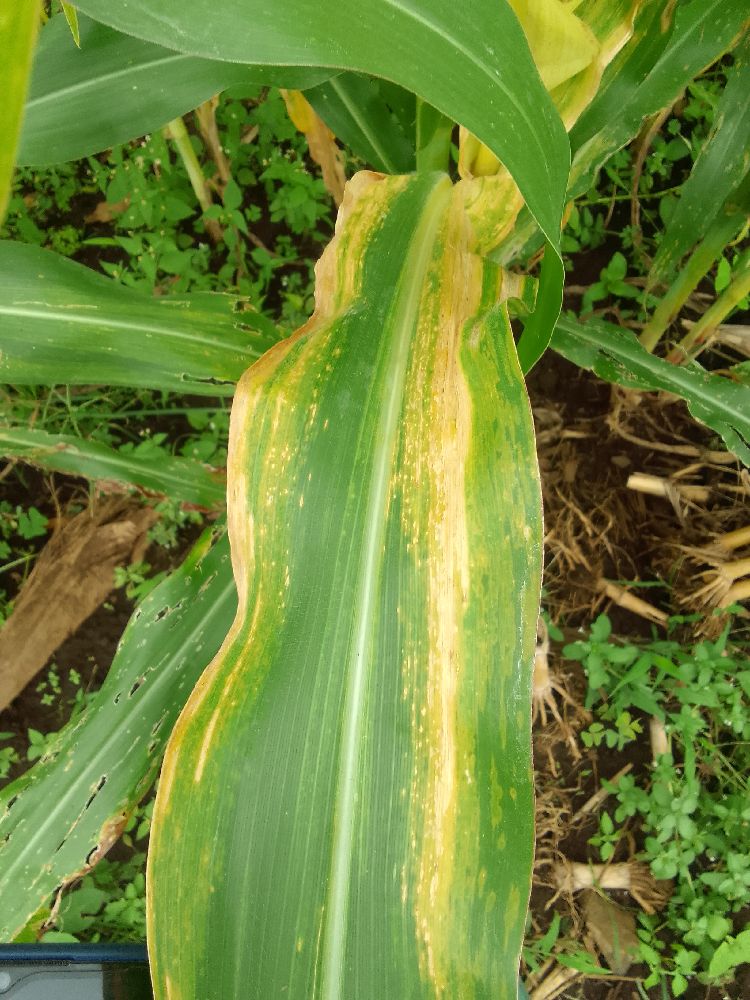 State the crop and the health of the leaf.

maize, maize lethal necrosis
